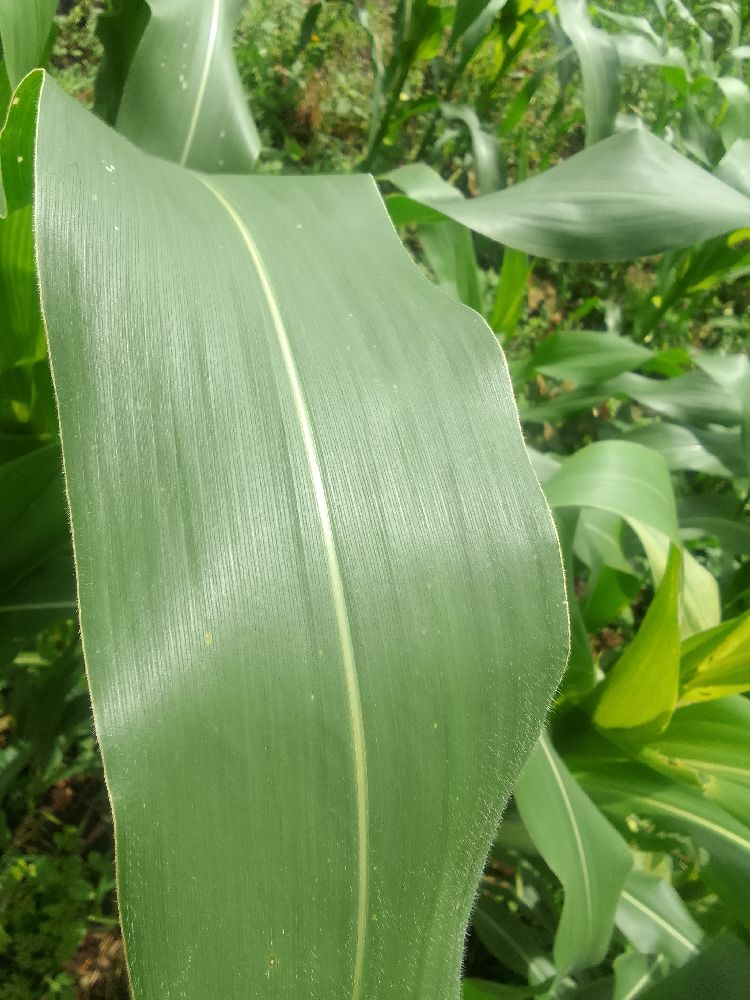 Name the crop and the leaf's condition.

maize, healthy
